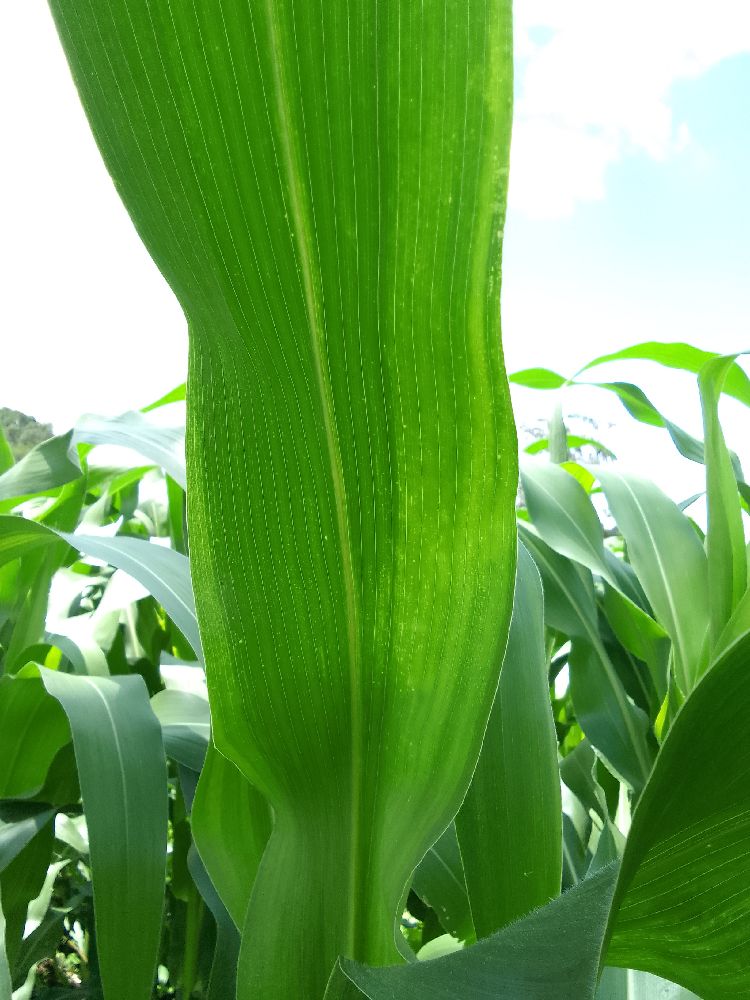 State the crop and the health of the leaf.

maize, maize lethal necrosis
